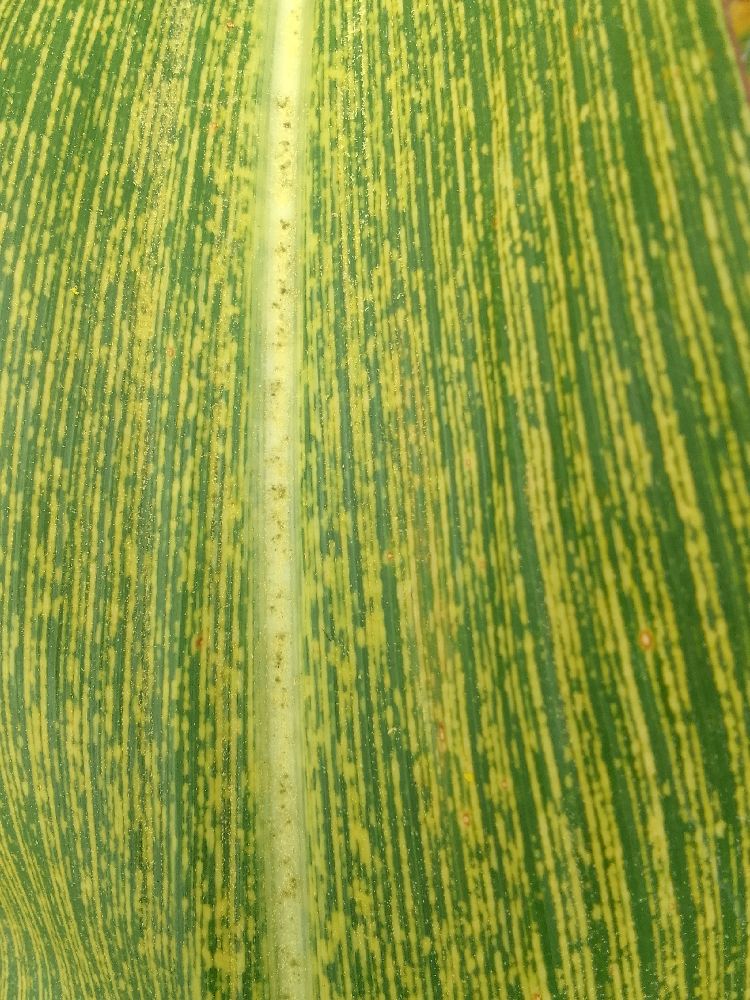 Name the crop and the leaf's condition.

maize, maize streak virus
